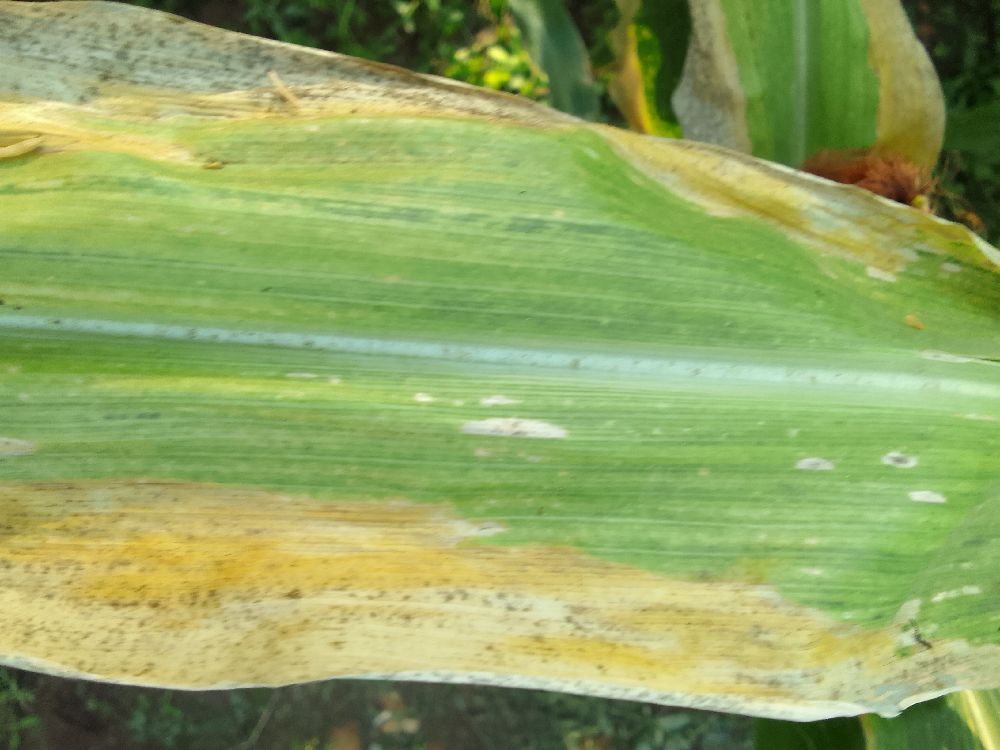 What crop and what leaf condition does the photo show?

maize, maize lethal necrosis
